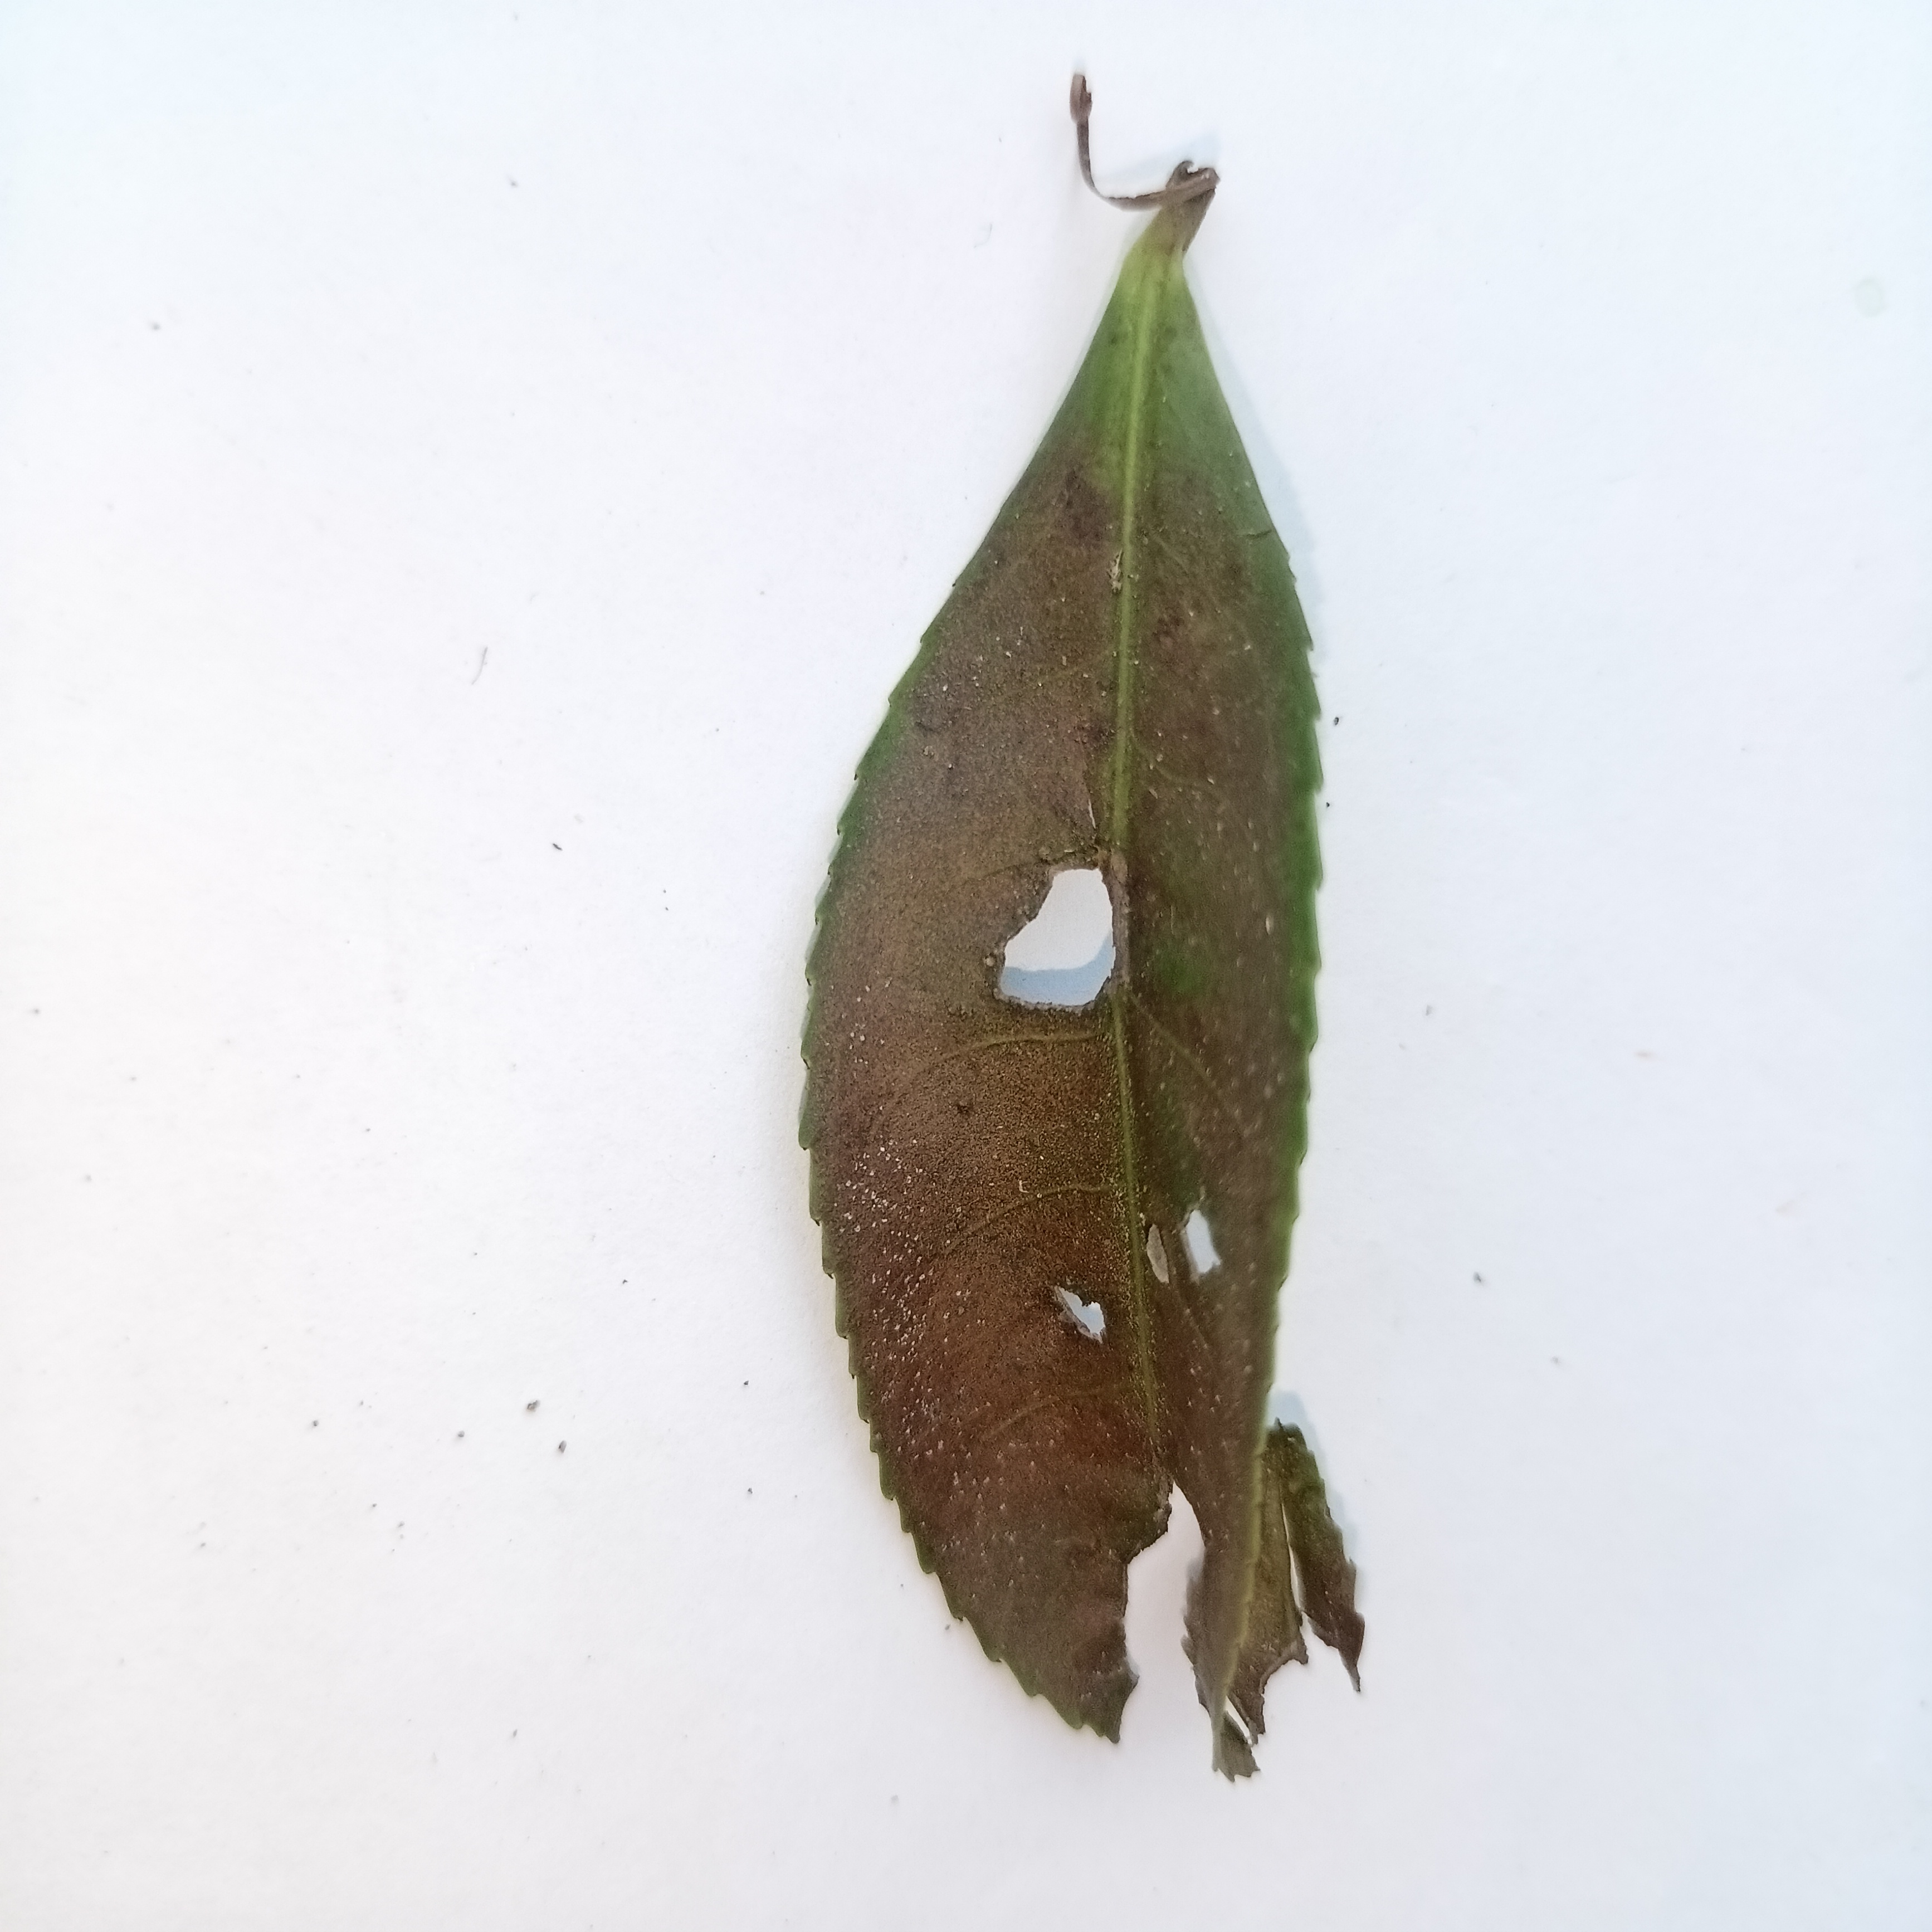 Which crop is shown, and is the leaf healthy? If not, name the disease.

tea, red rust
